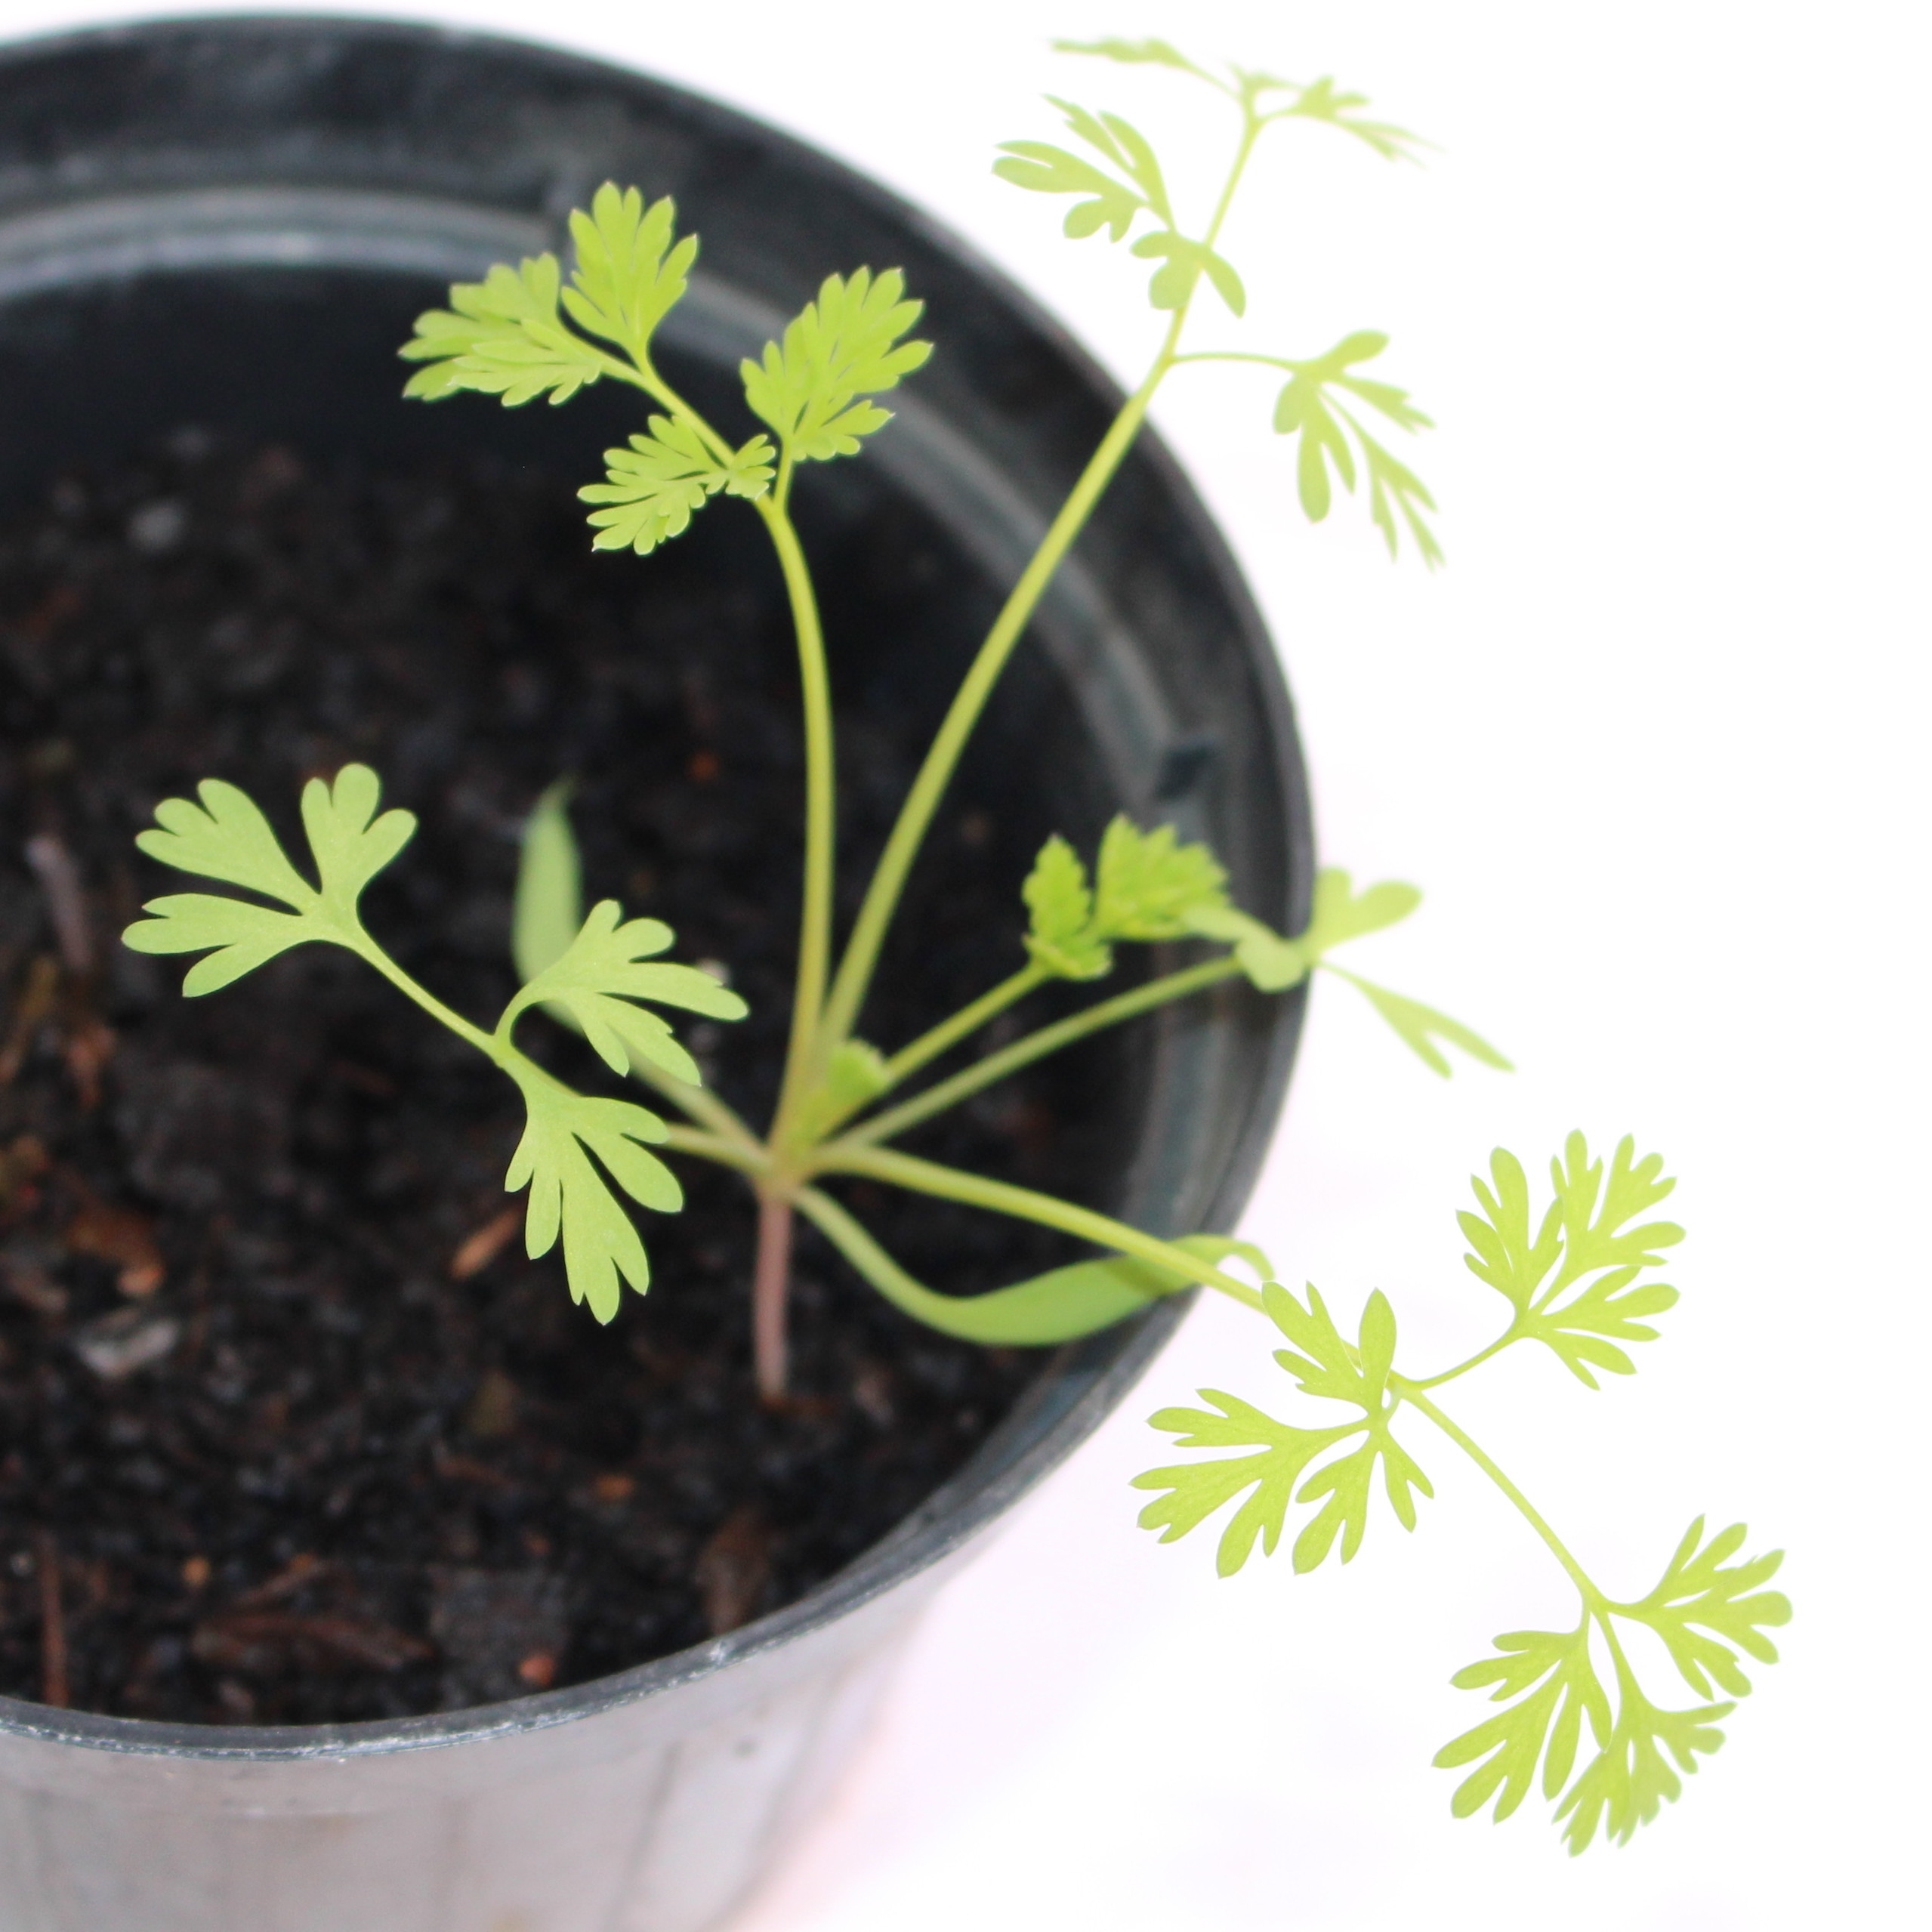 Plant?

Fumaria officinalis
